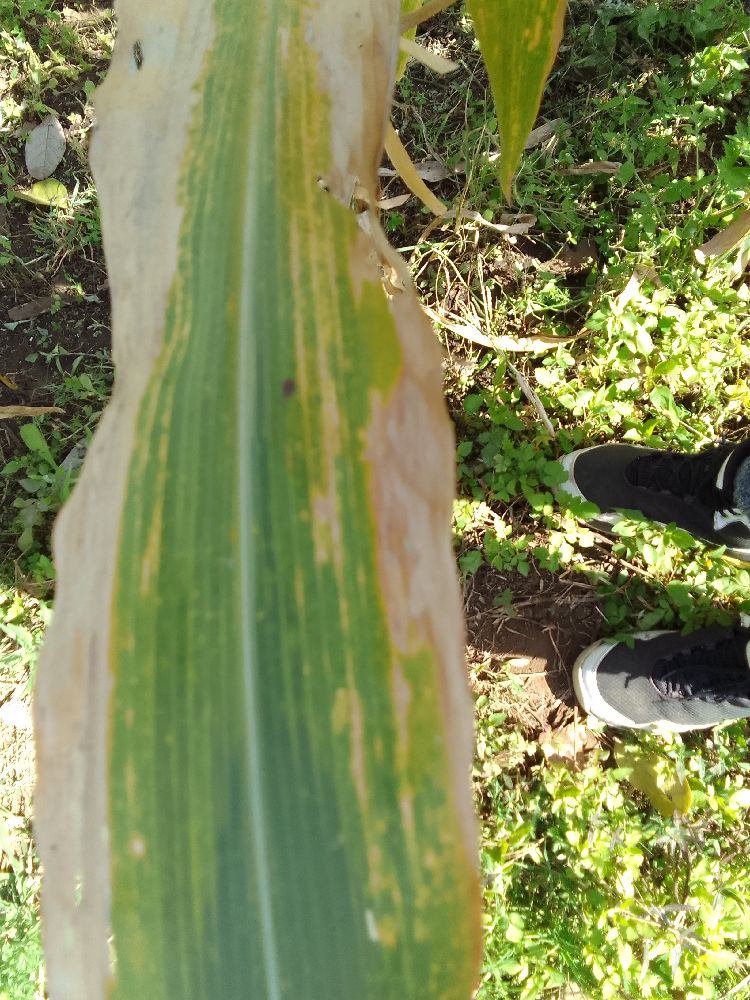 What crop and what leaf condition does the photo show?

maize, maize lethal necrosis
